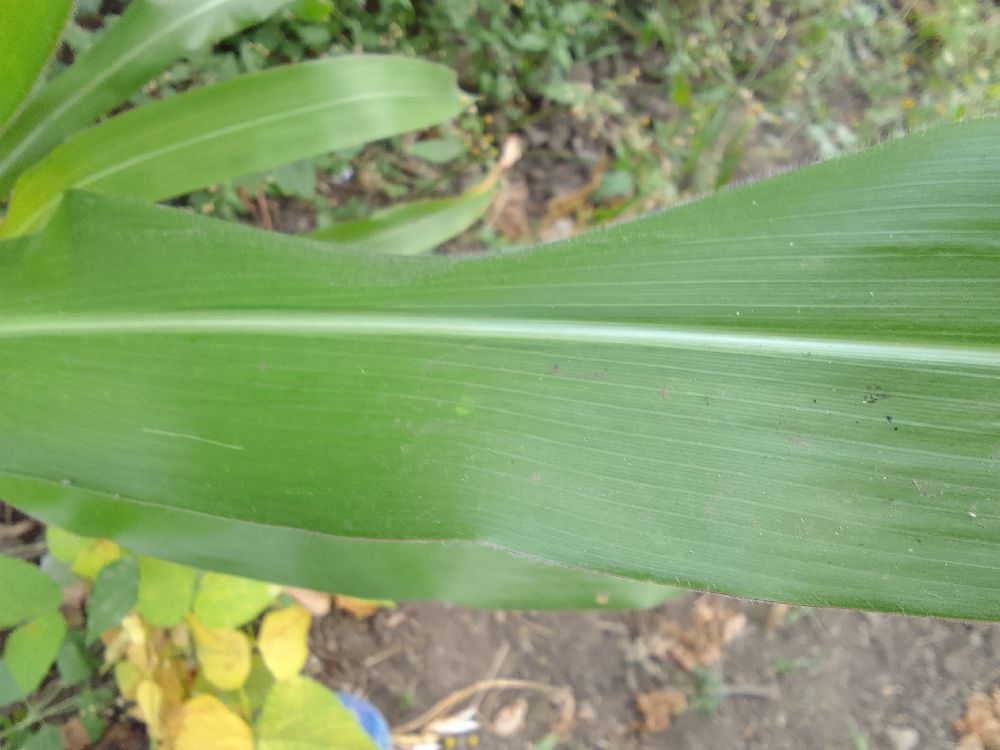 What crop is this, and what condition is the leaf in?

maize, healthy
